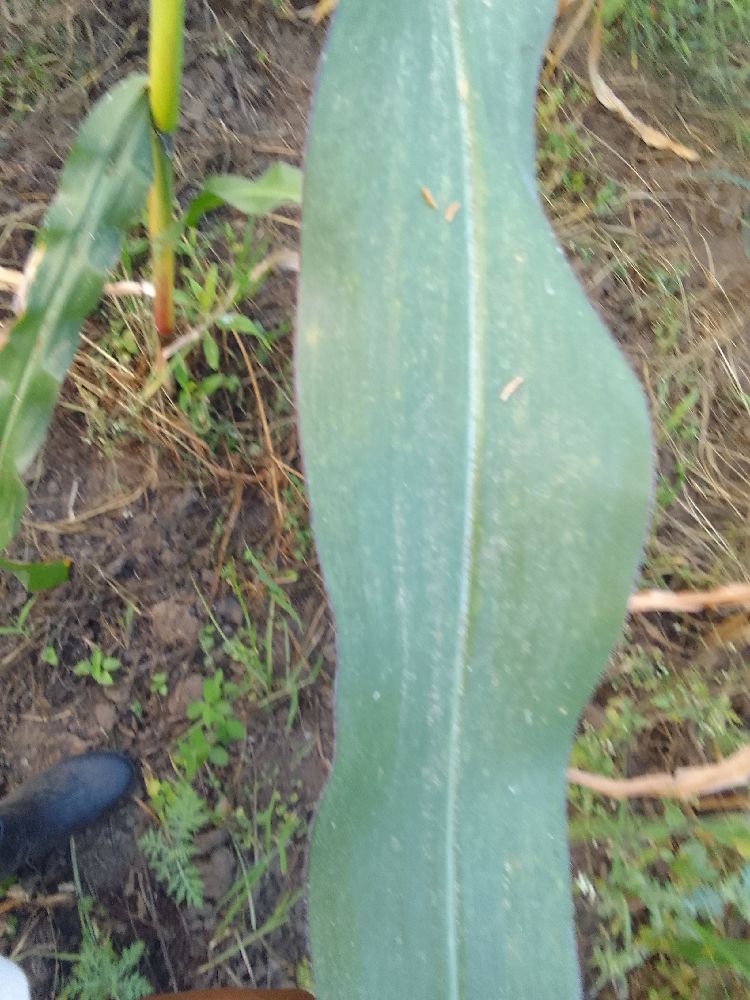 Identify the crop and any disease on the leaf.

maize, healthy
